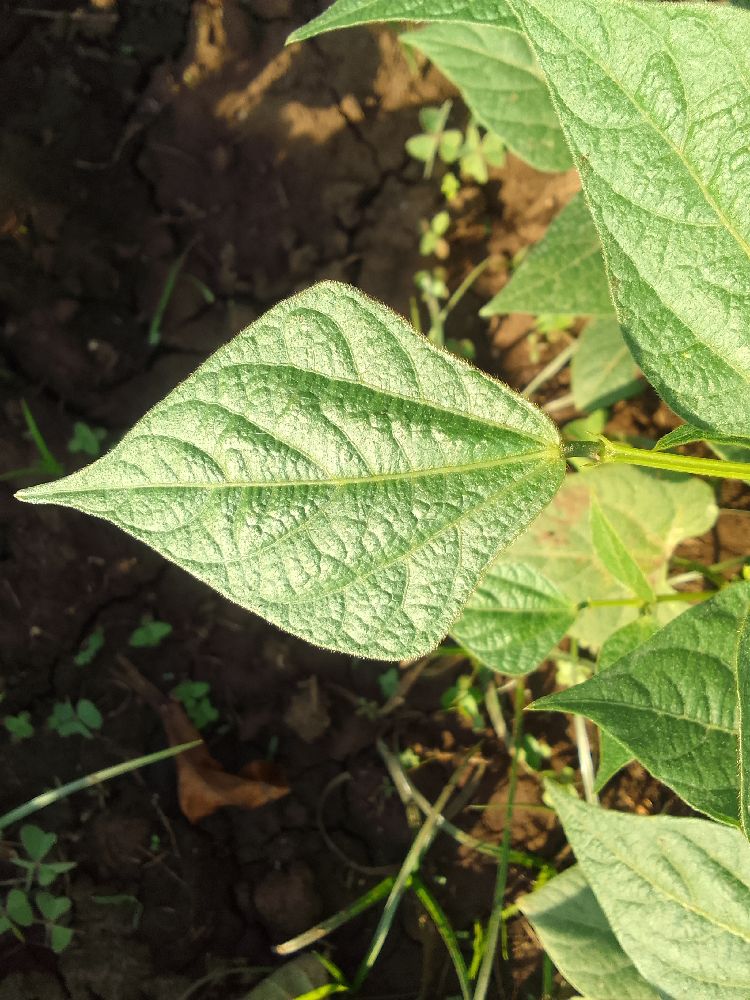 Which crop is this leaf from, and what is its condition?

common bean, healthy
